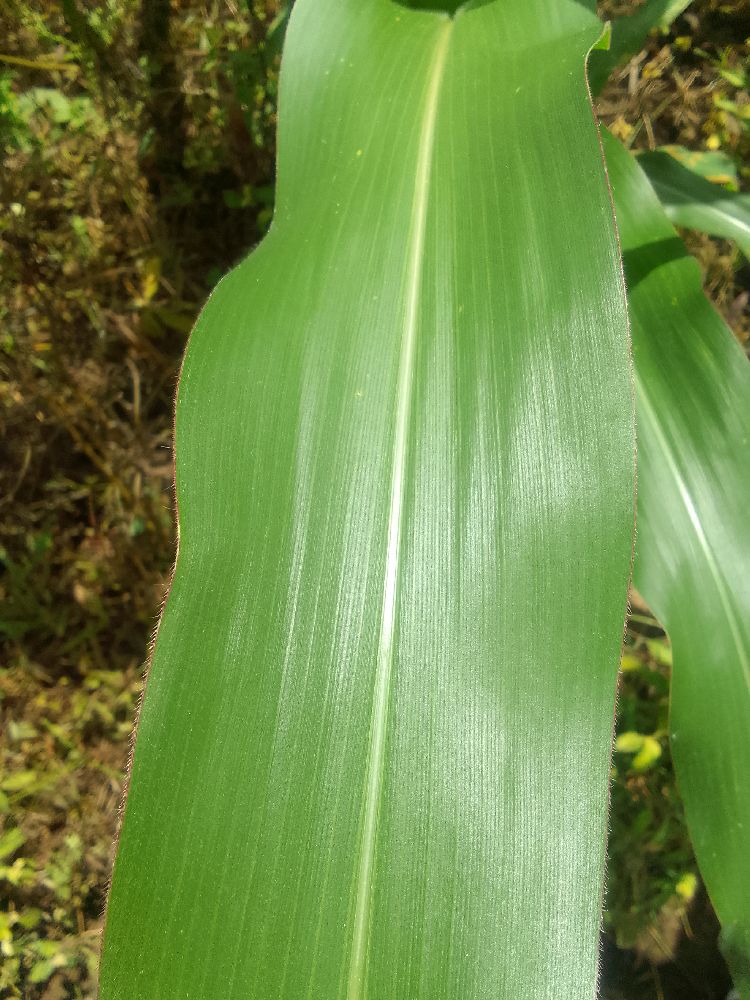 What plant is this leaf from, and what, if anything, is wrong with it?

maize, healthy
